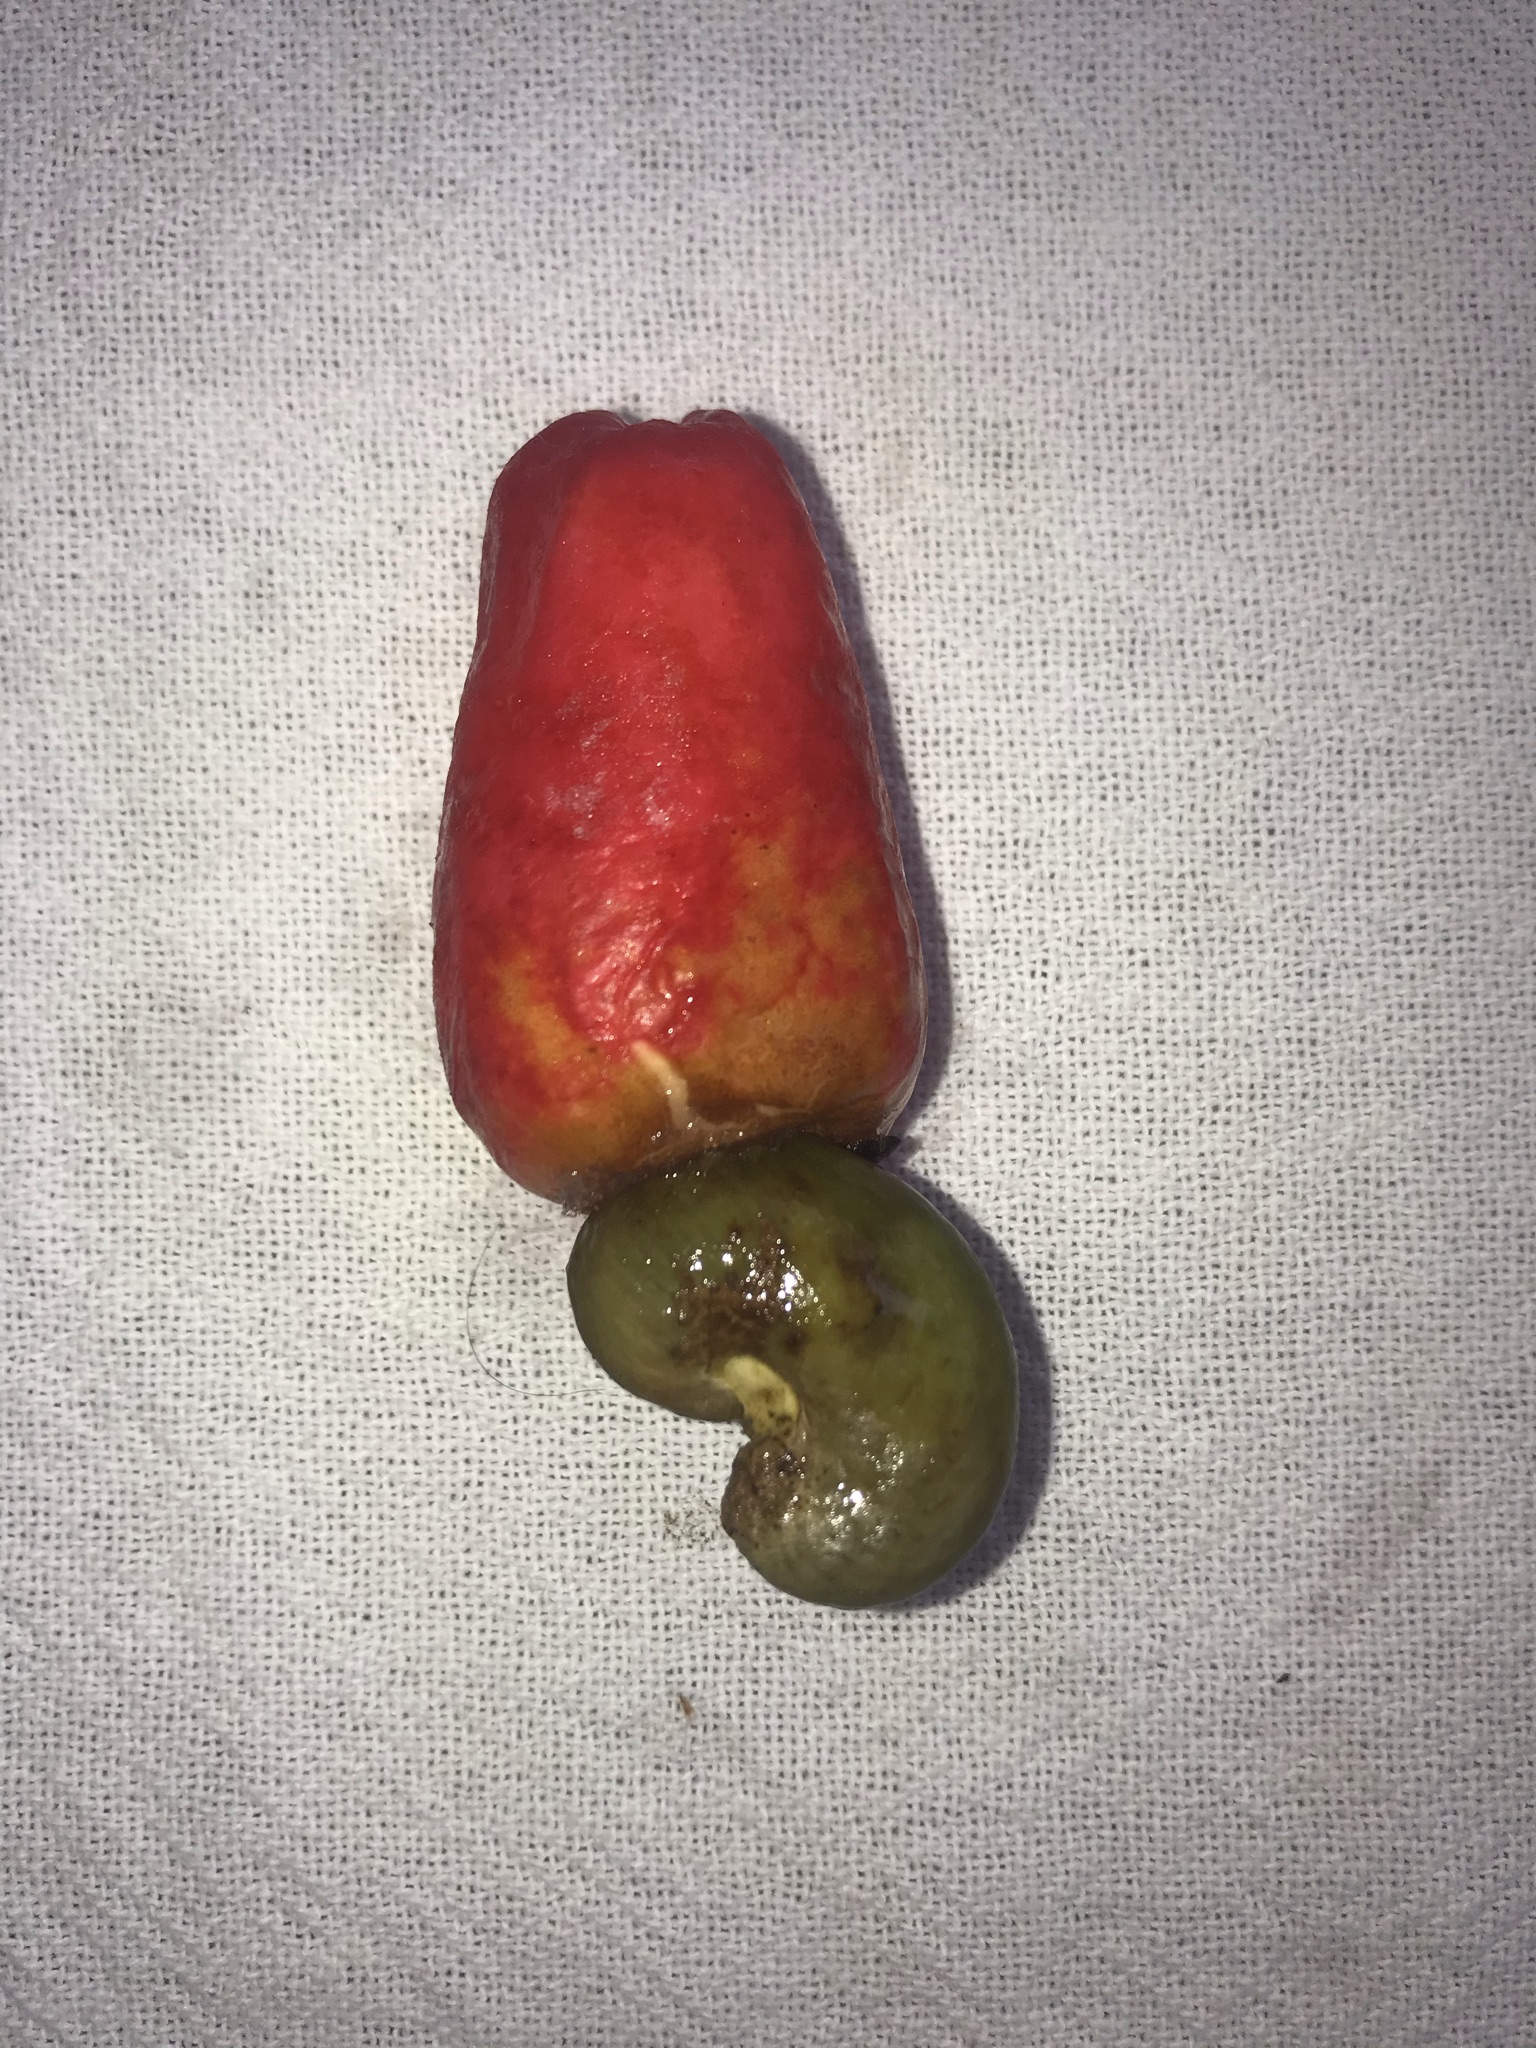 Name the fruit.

caju vermelho
